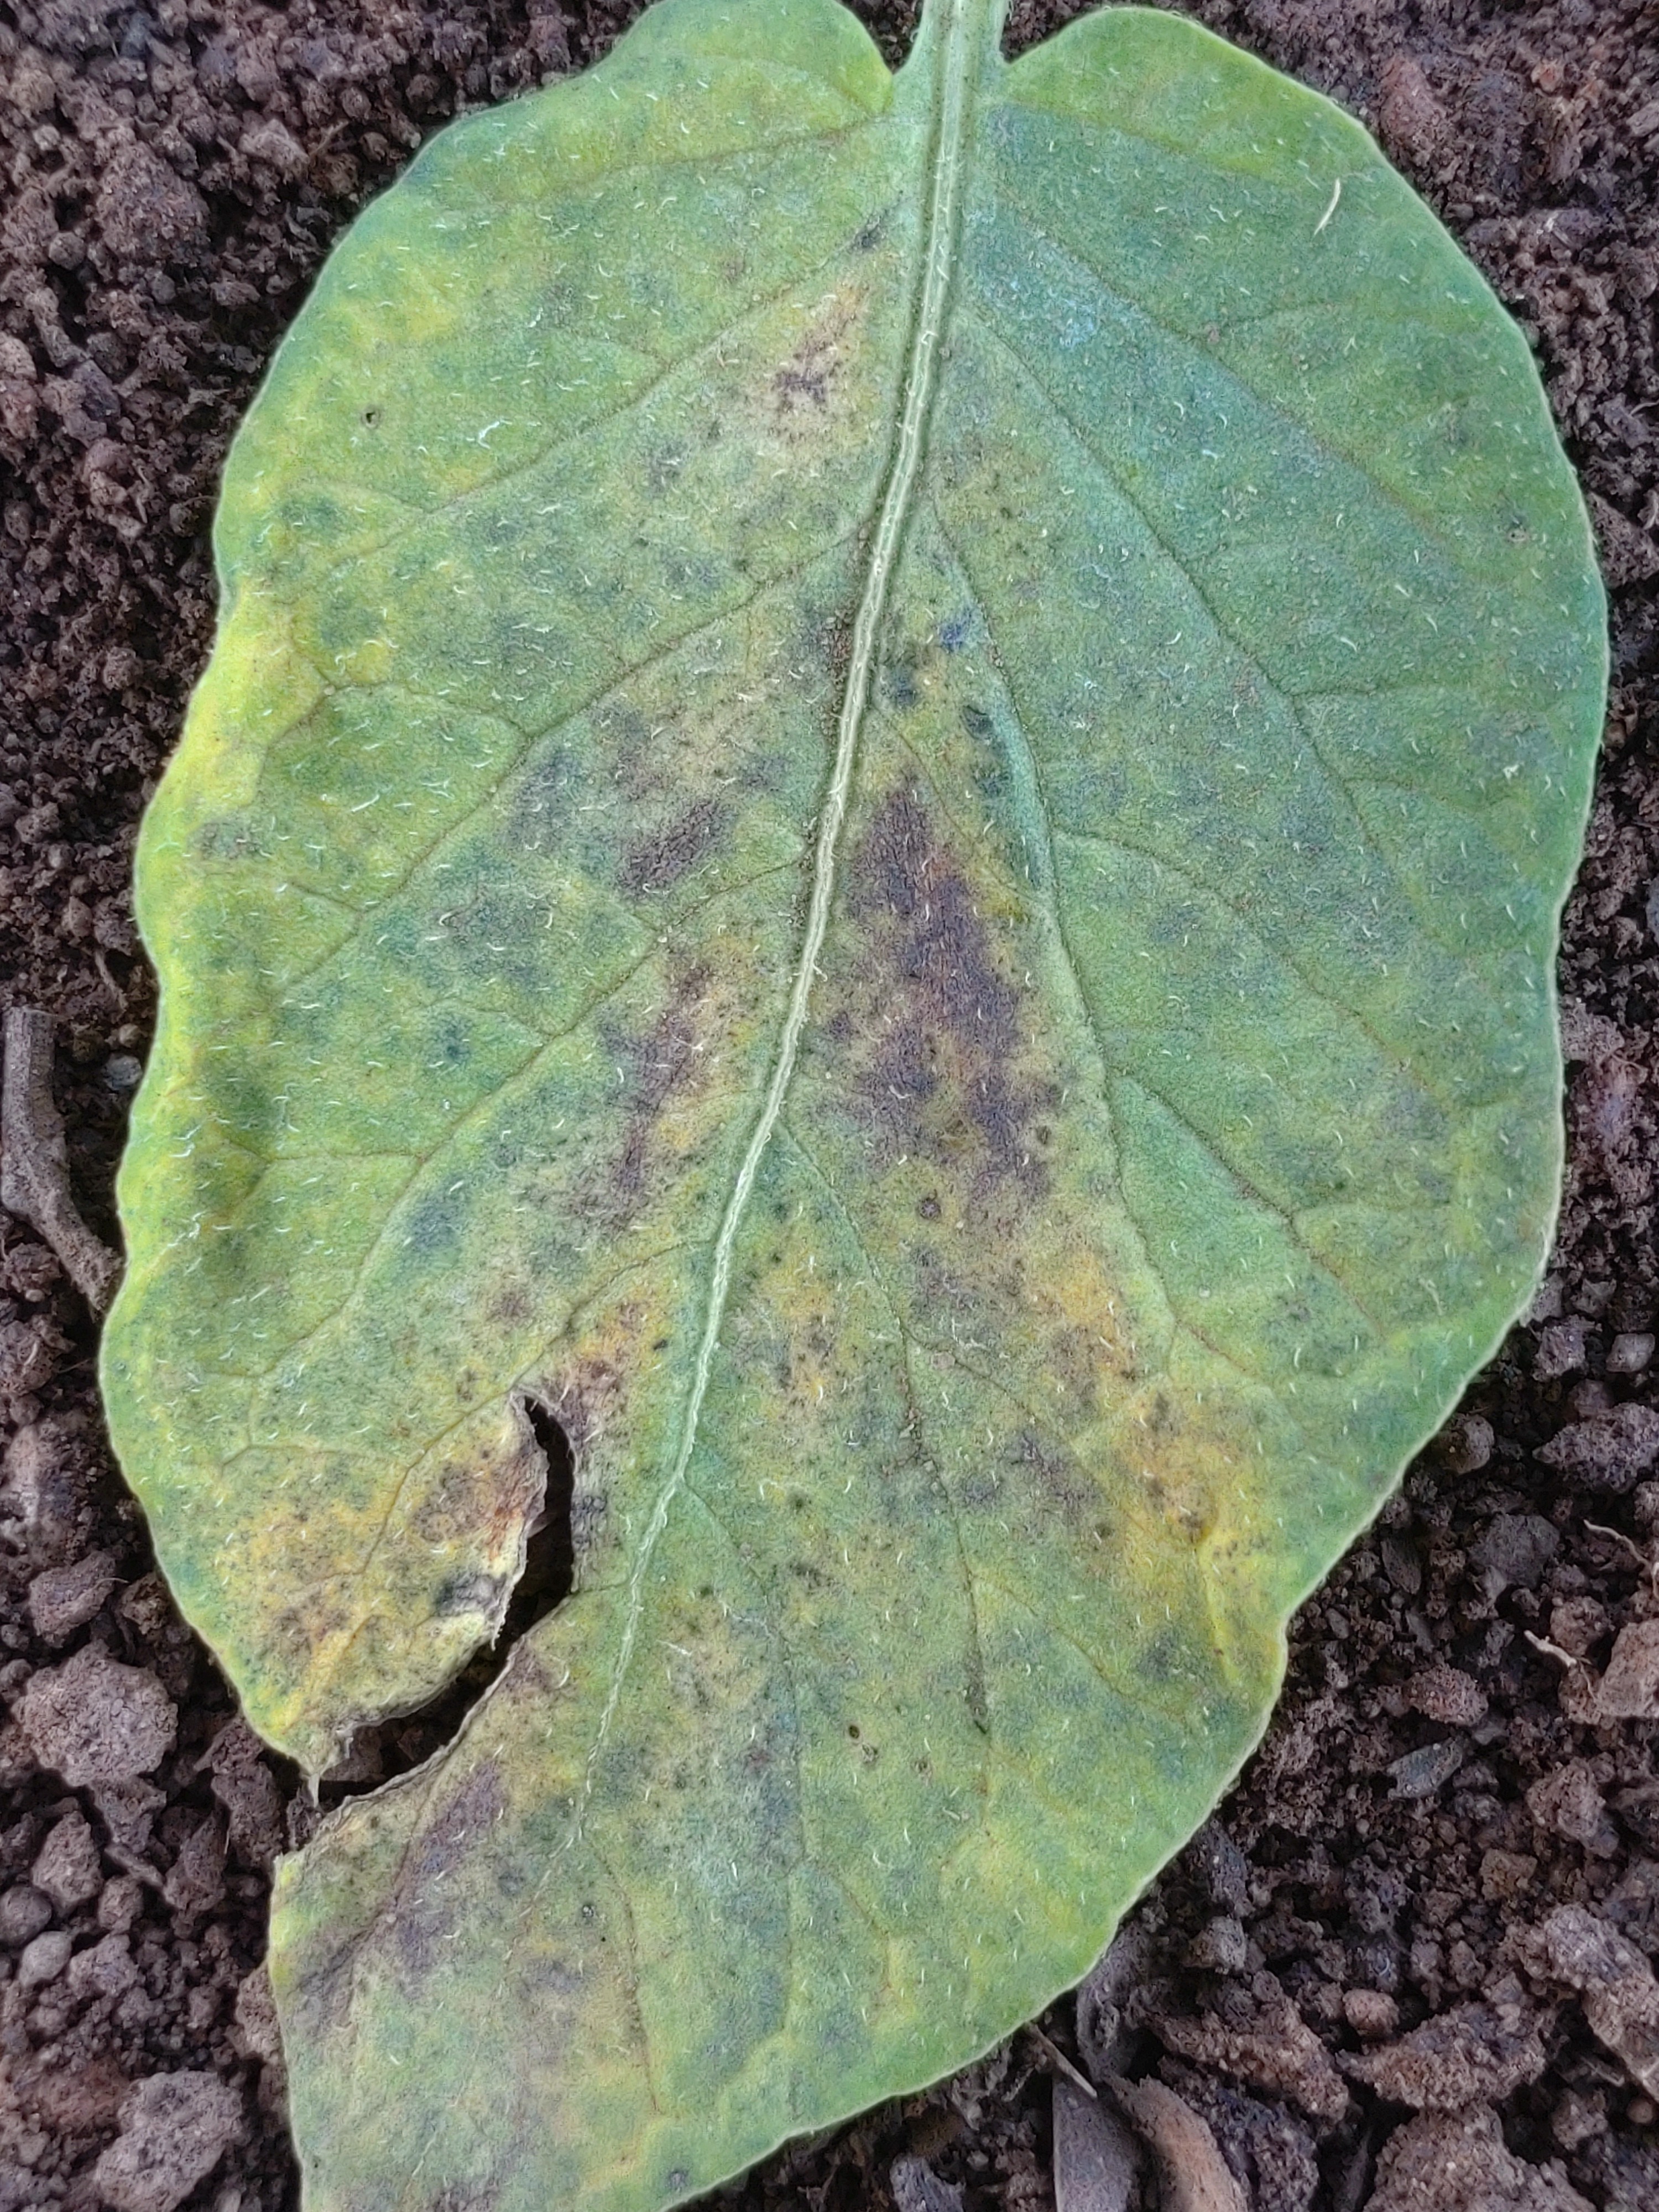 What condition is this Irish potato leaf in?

late blight
